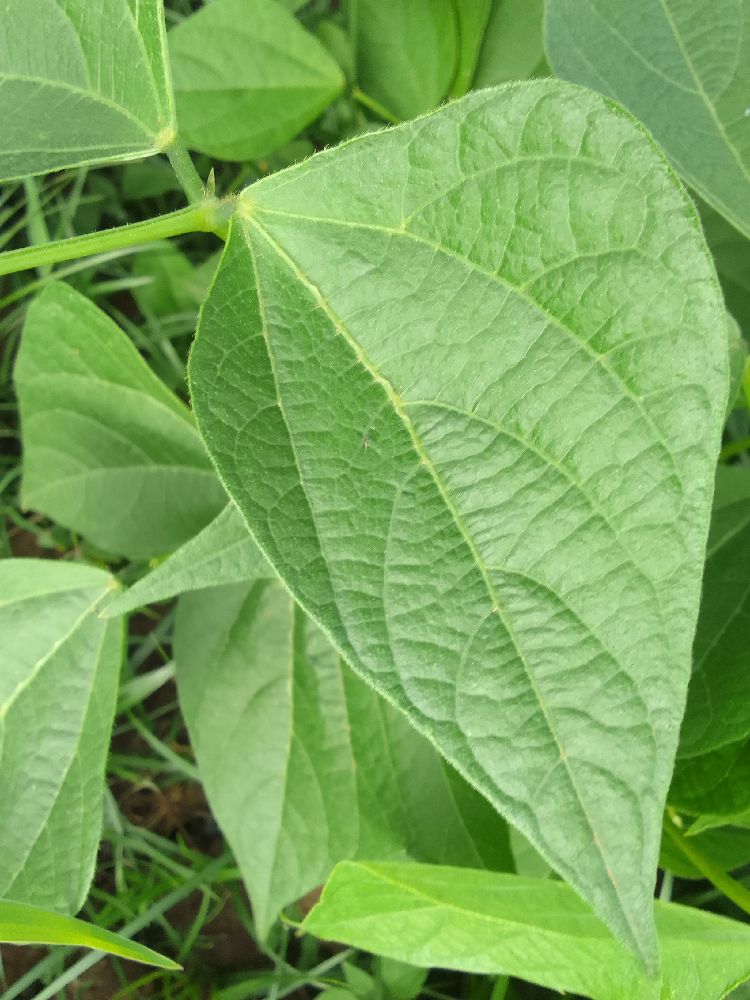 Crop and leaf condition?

common bean, healthy
